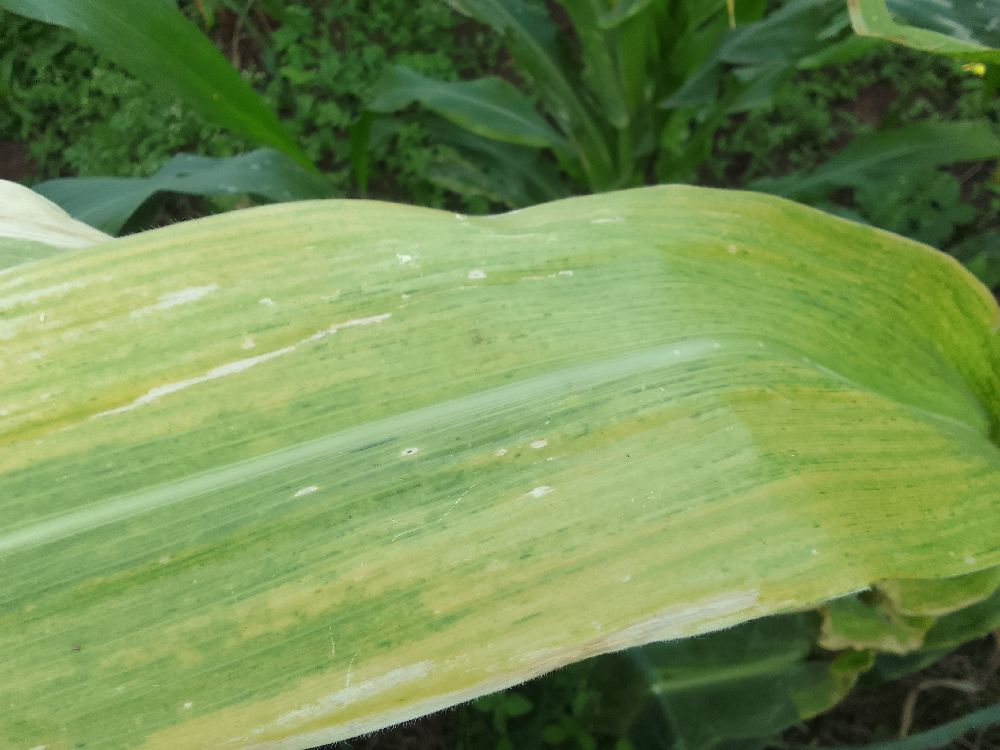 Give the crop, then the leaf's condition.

maize, maize lethal necrosis
